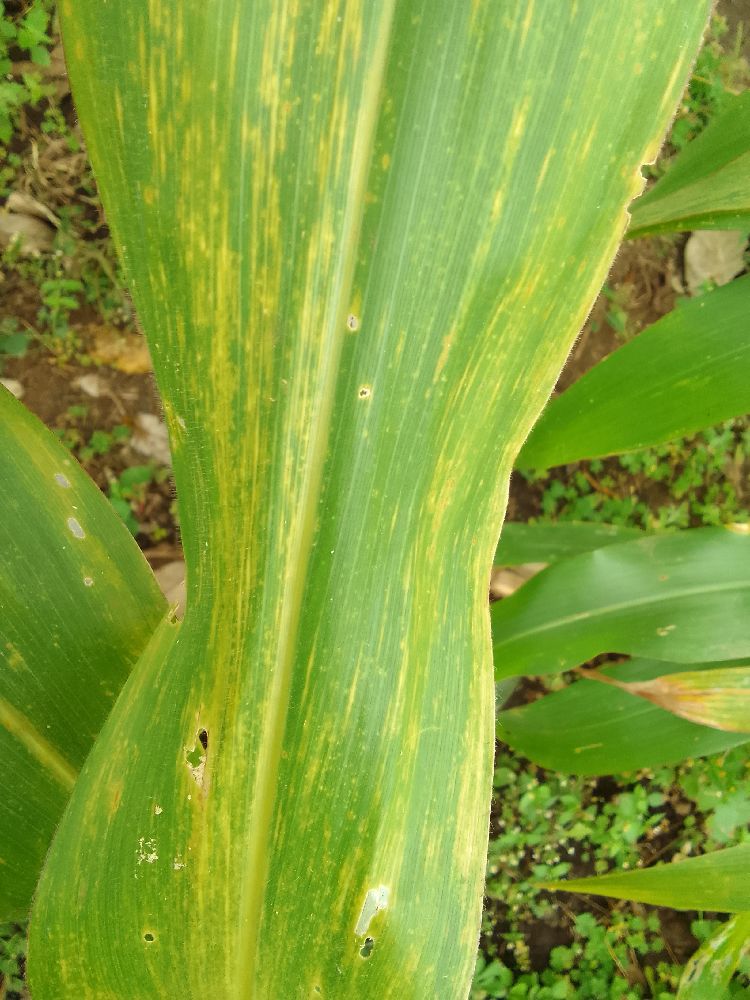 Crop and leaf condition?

maize, maize lethal necrosis
